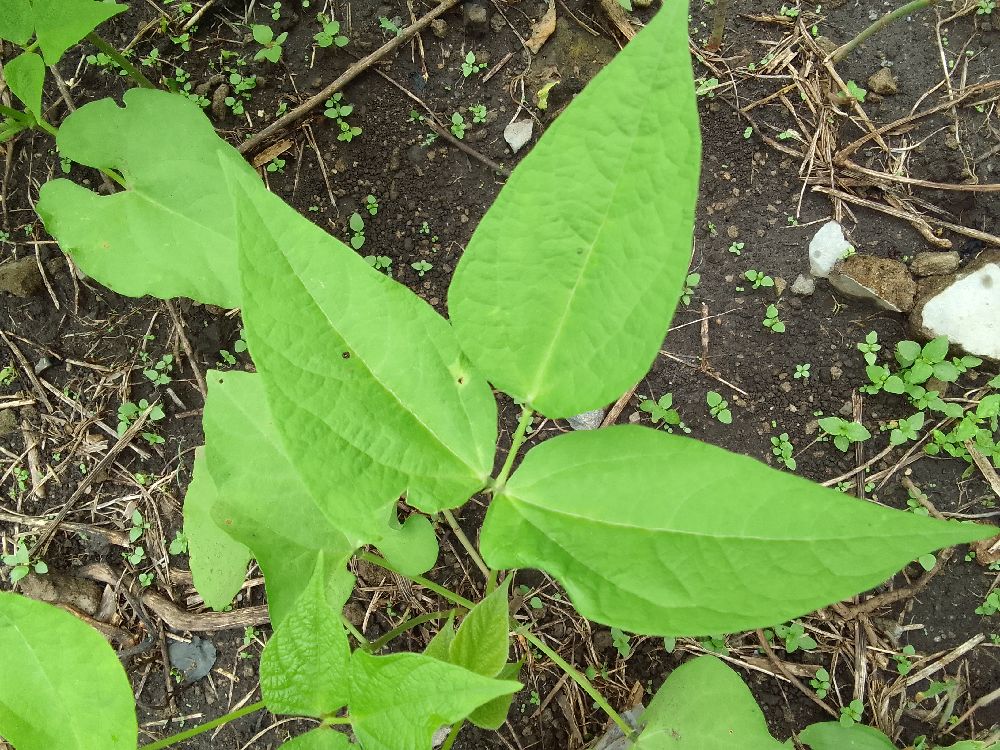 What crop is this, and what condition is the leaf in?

common bean, healthy
